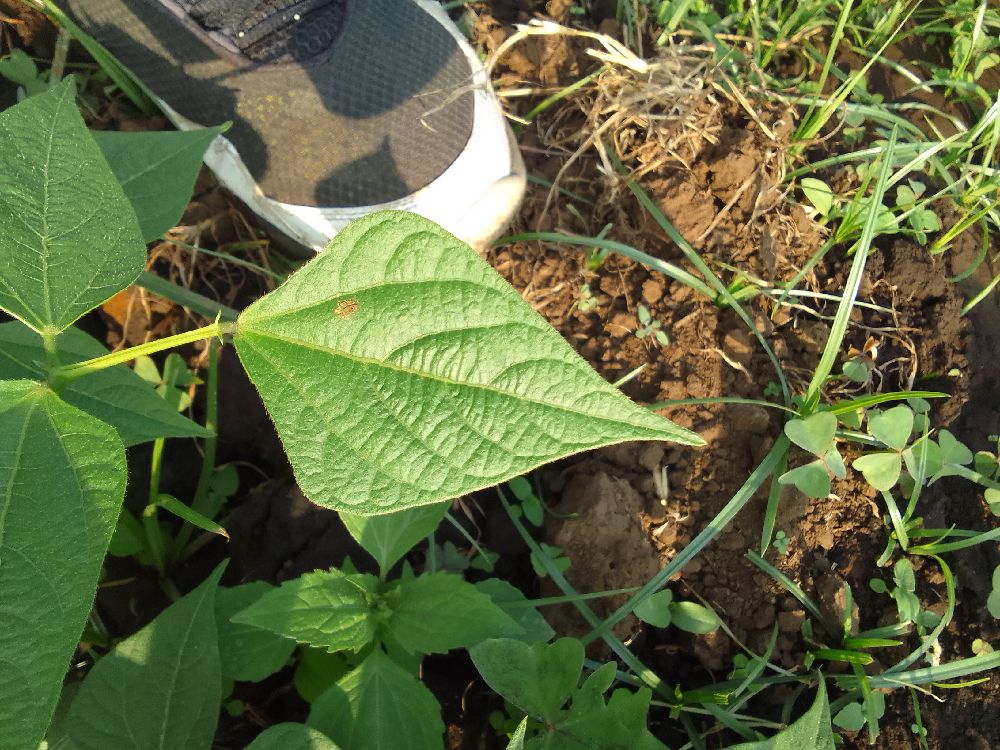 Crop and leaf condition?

common bean, healthy
